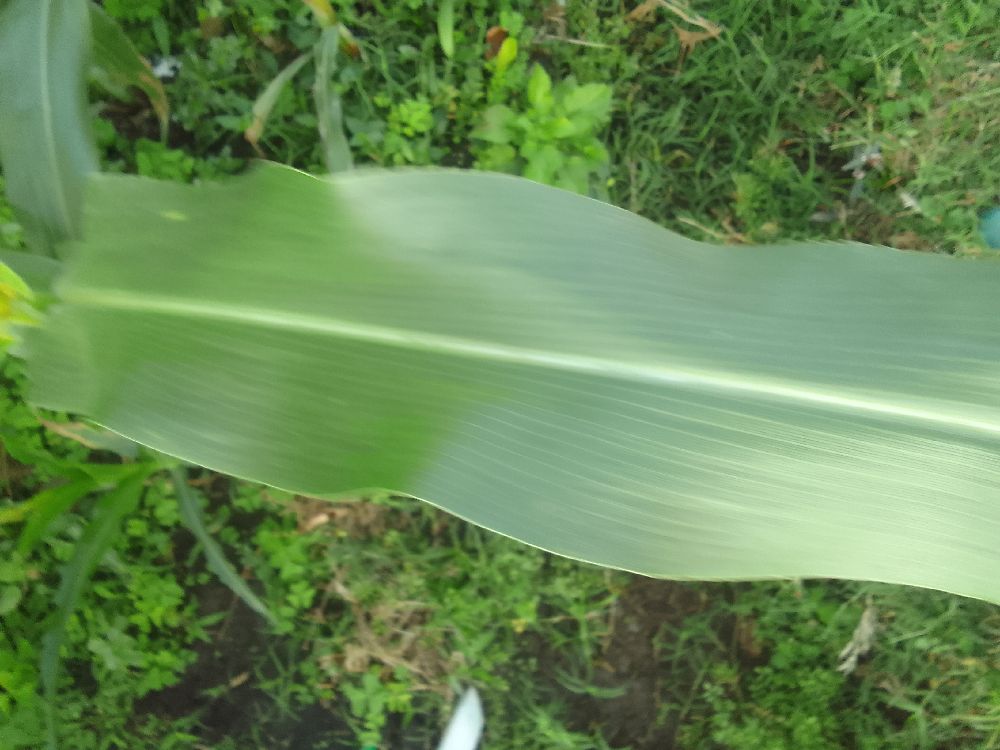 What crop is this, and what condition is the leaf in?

maize, healthy
